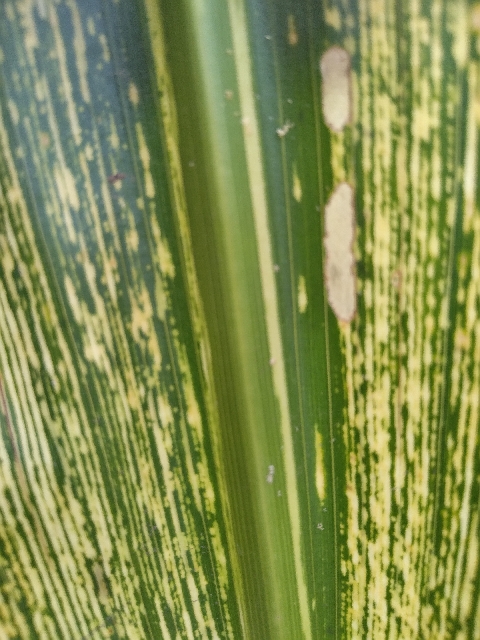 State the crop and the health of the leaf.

maize, maize streak virus
